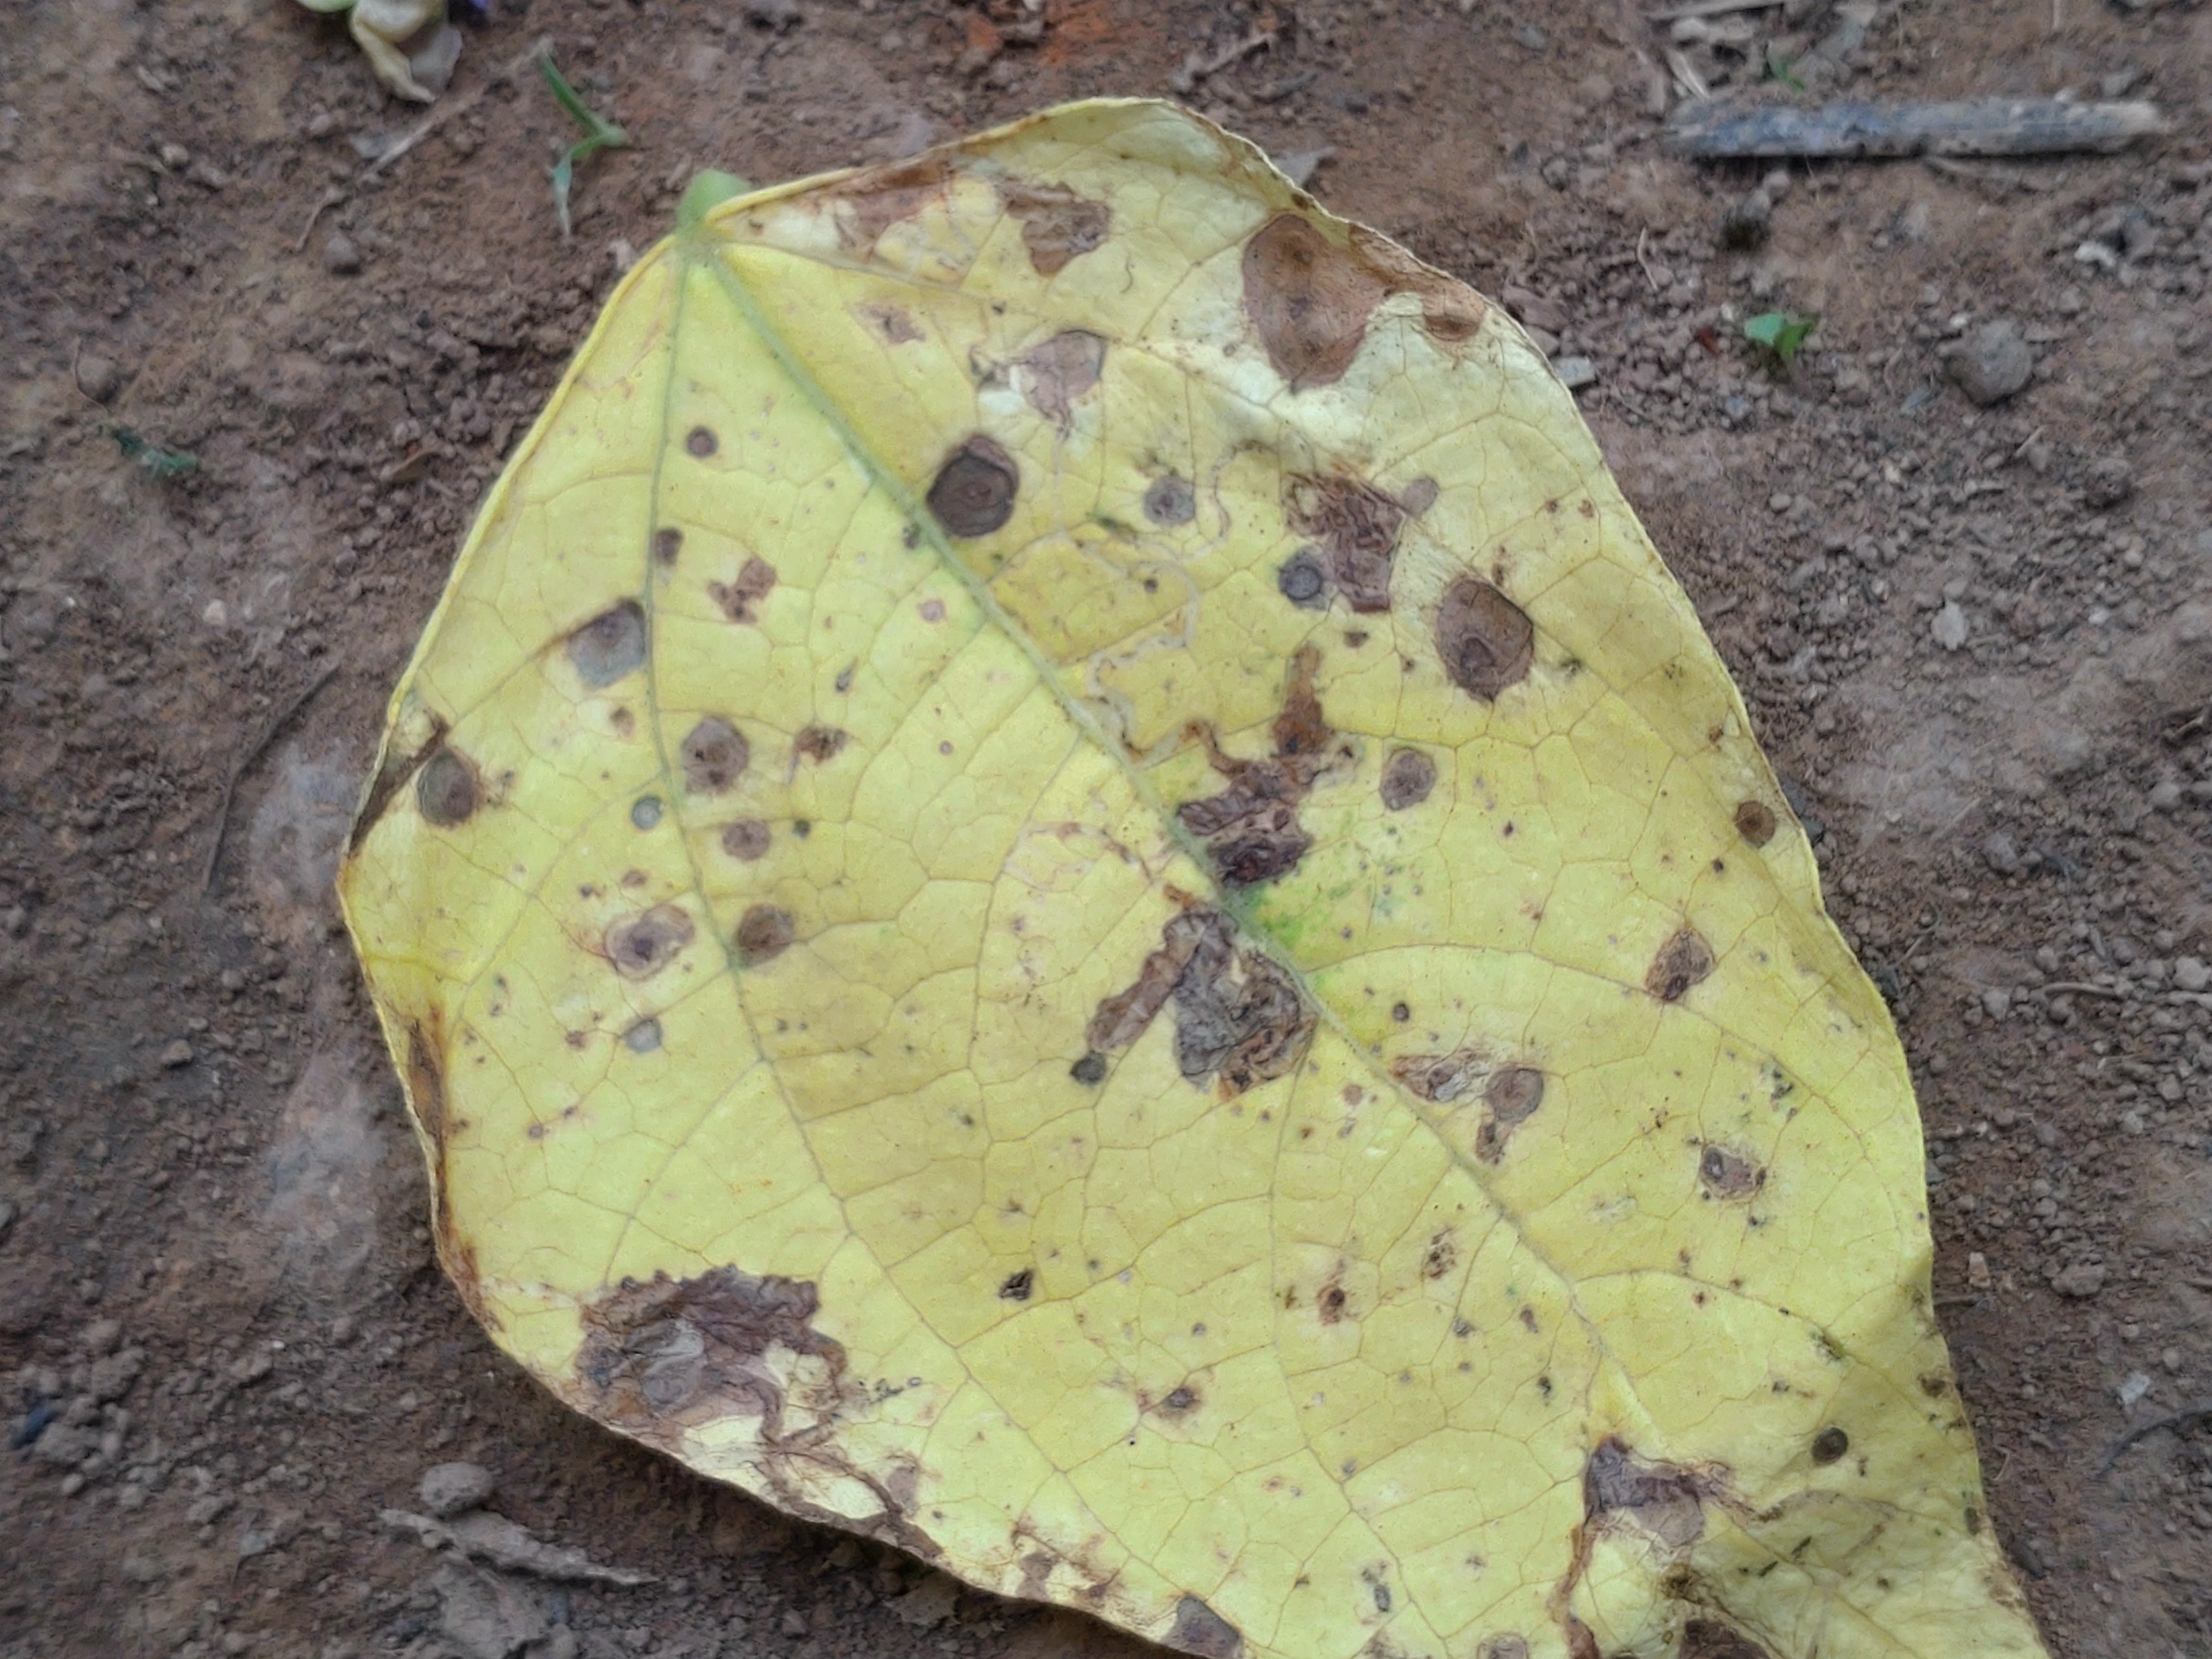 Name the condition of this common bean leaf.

anthracnose
